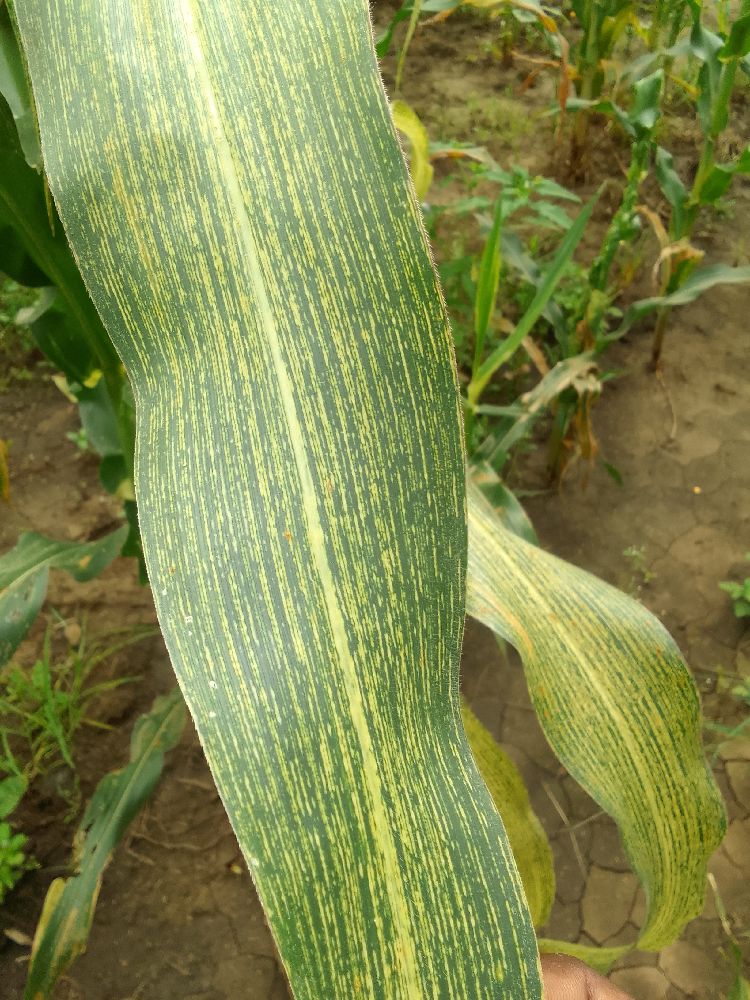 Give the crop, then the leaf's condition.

maize, maize streak virus
